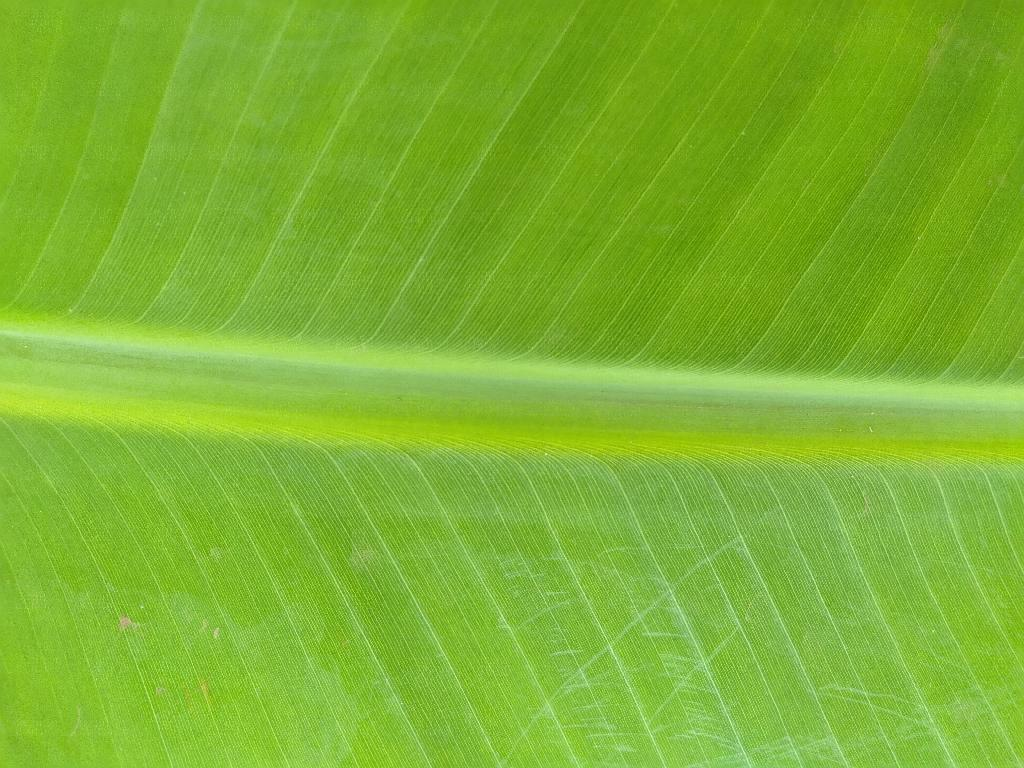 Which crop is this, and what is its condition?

banana, healthy
